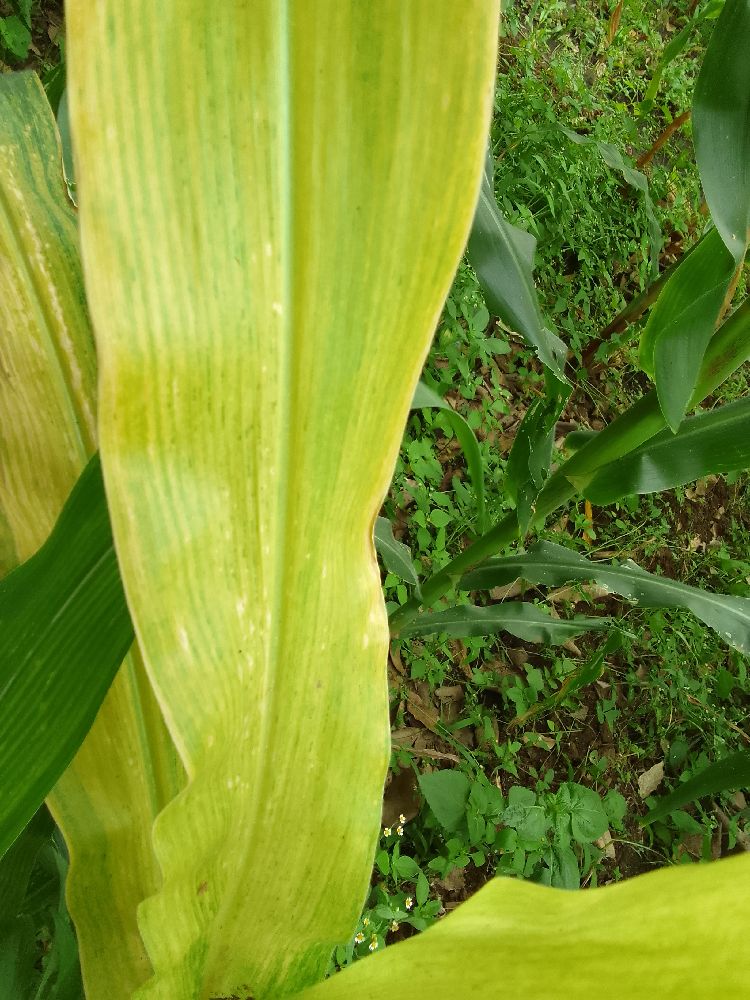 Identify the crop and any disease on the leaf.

maize, maize lethal necrosis
